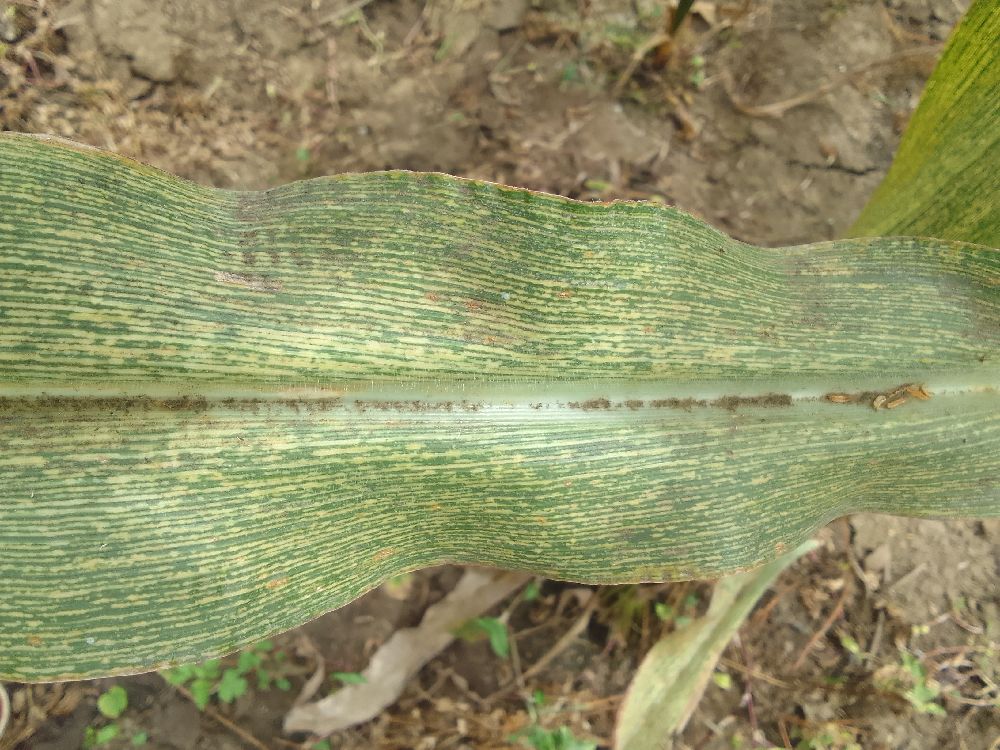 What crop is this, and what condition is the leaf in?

maize, maize streak virus
